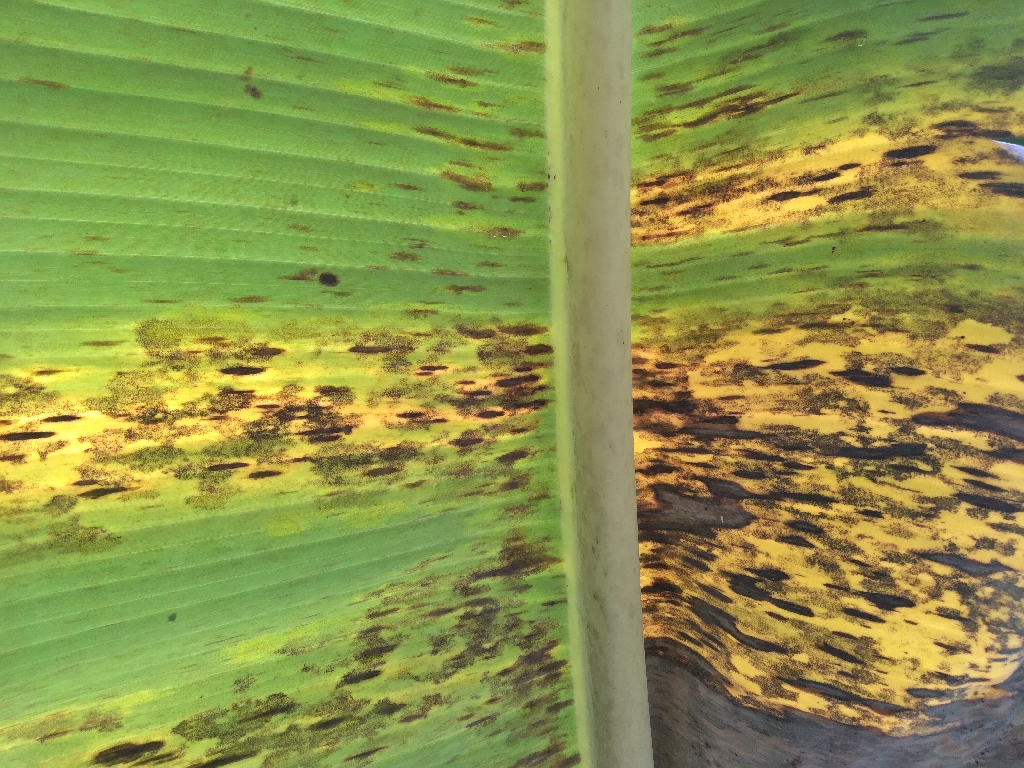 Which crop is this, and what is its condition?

banana, black sigatoka
